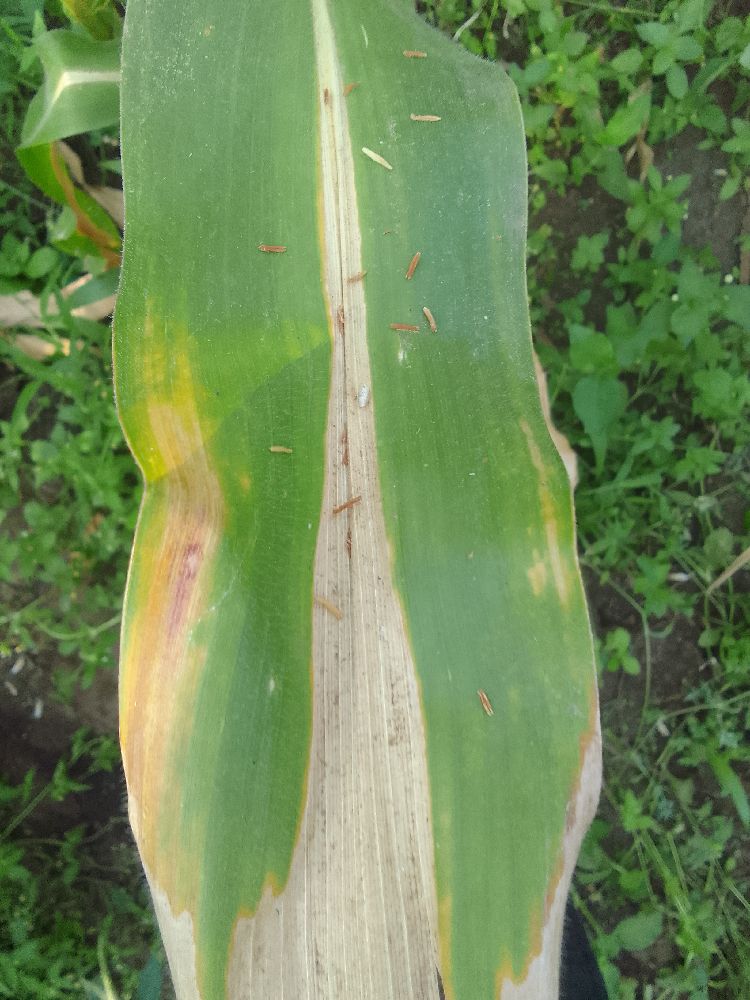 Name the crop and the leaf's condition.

maize, maize lethal necrosis
